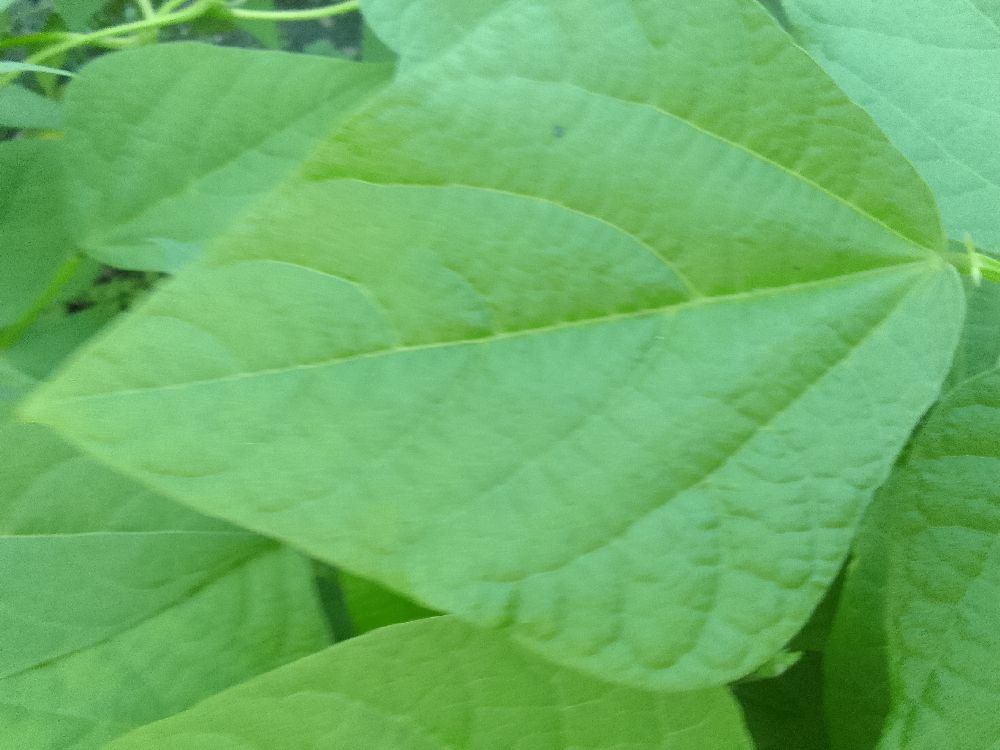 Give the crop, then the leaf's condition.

common bean, healthy
